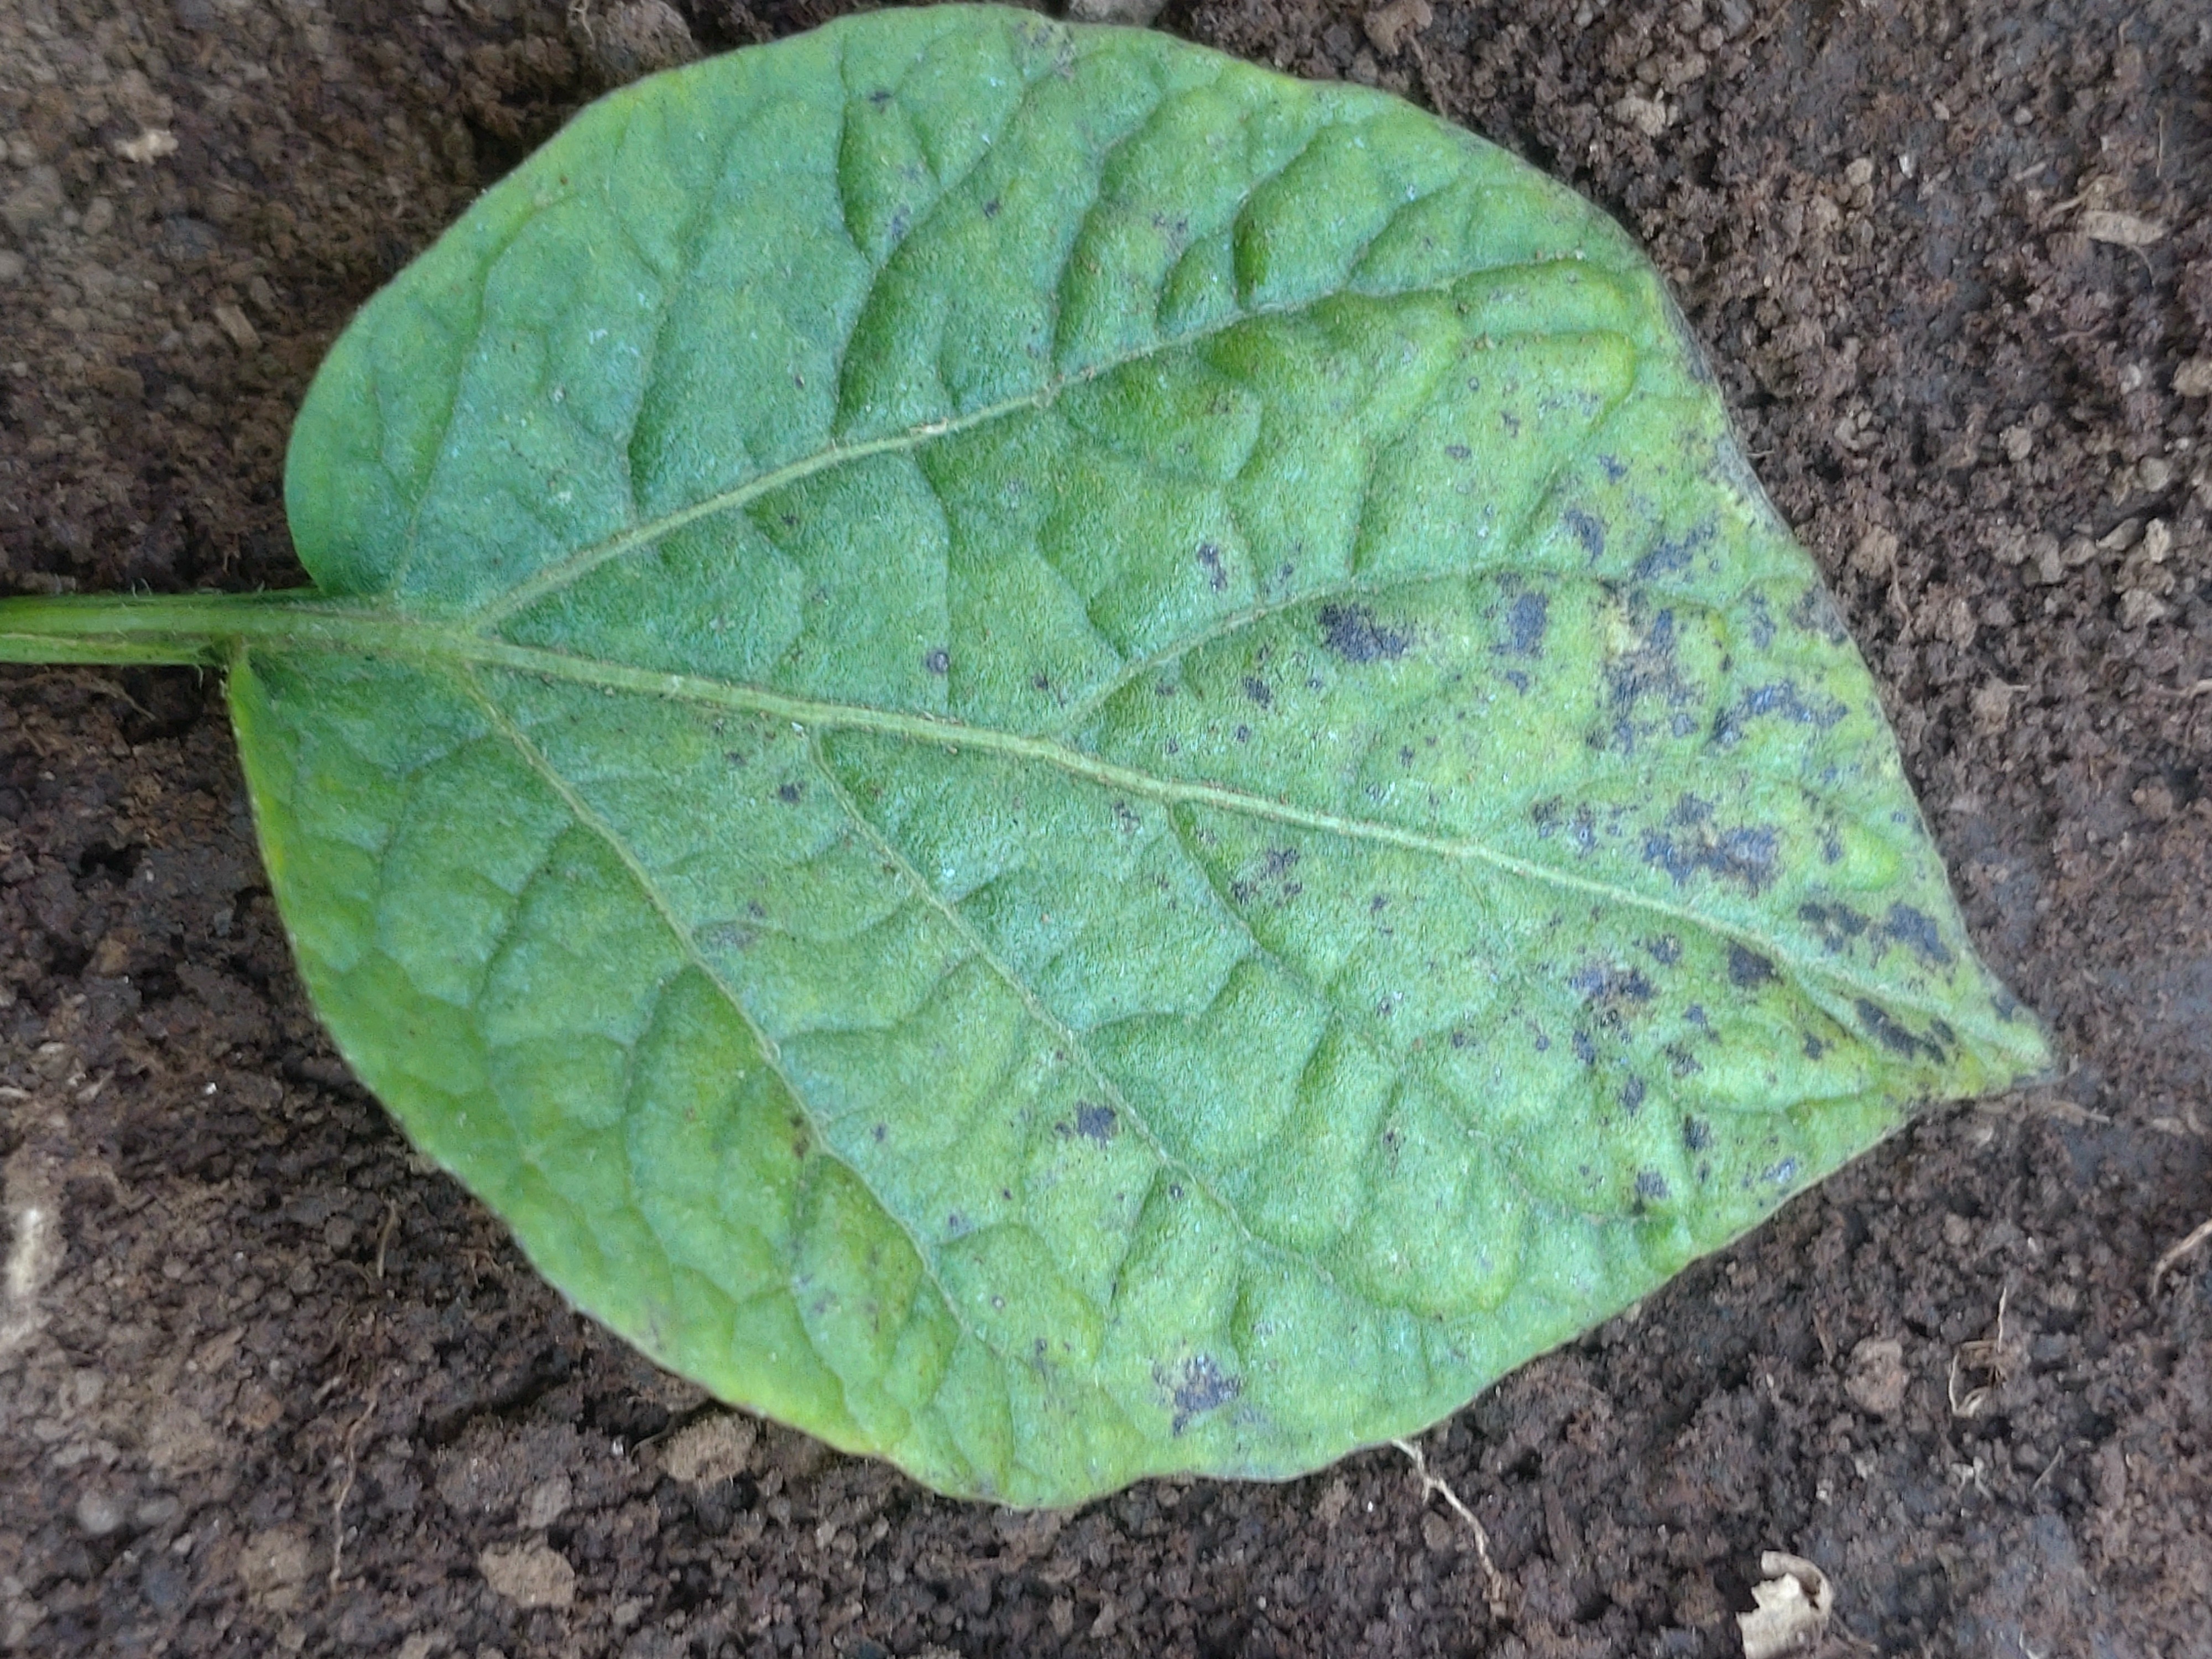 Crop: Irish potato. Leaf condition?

late blight
